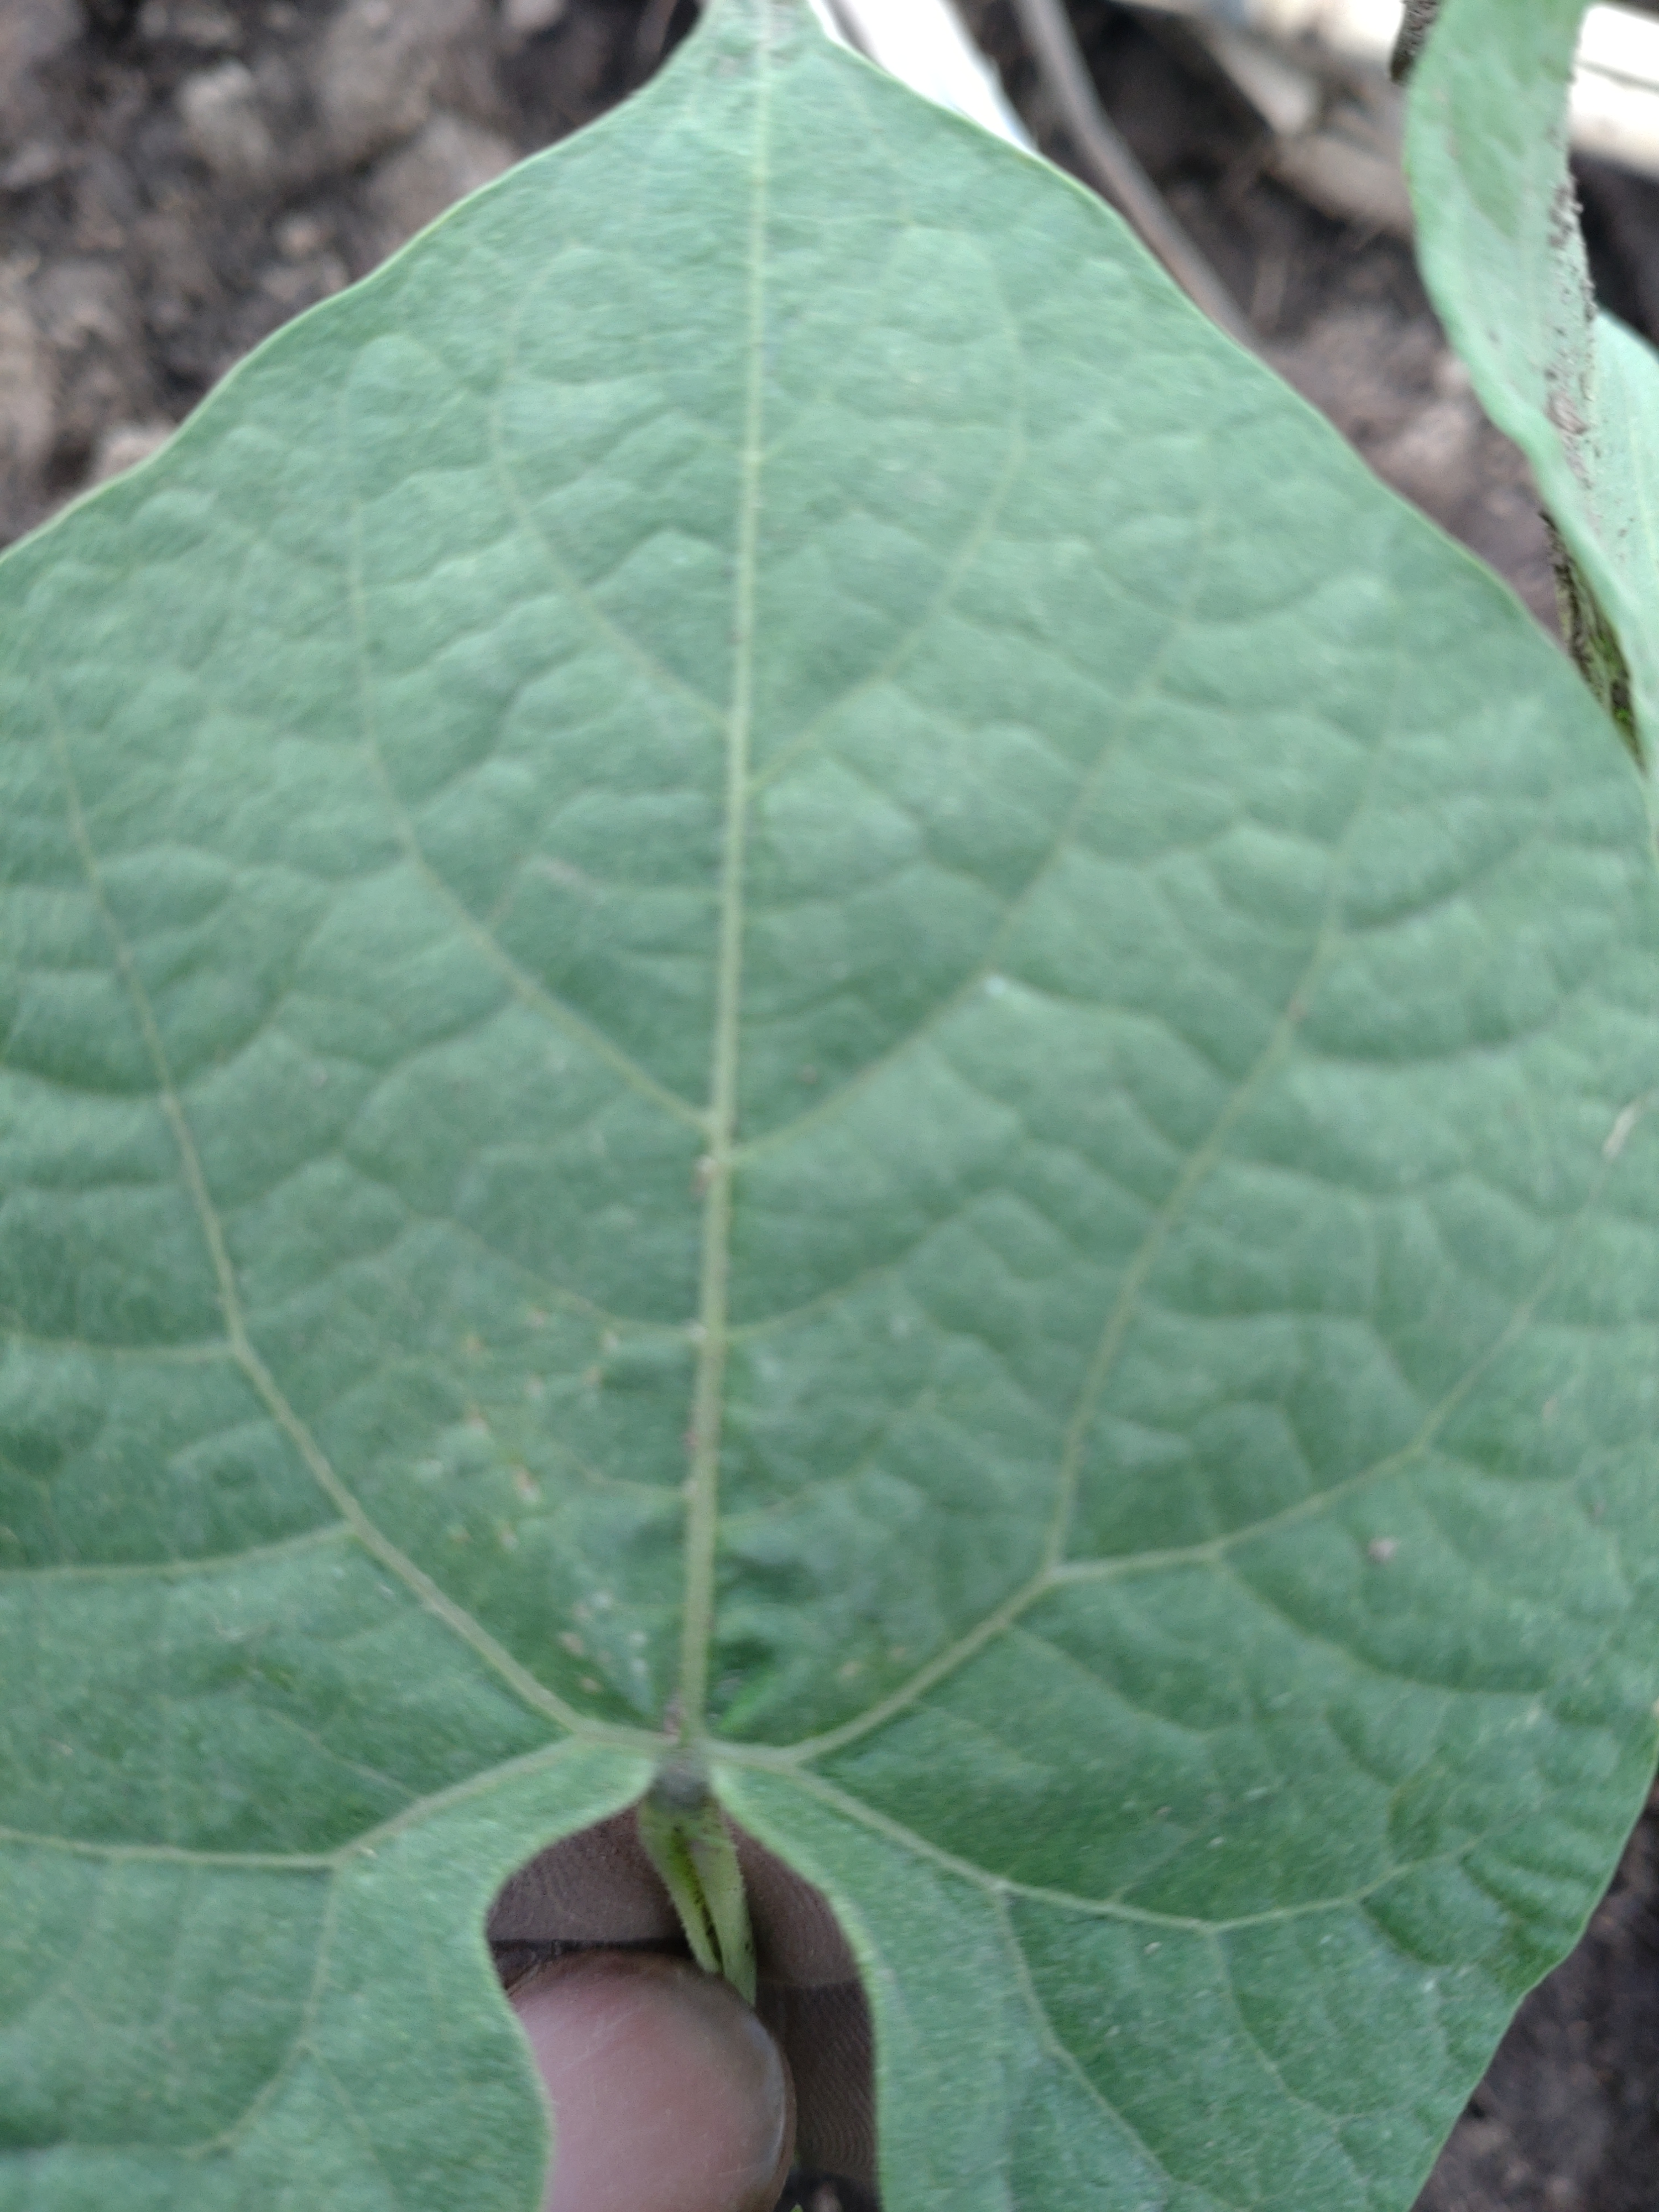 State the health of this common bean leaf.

healthy
